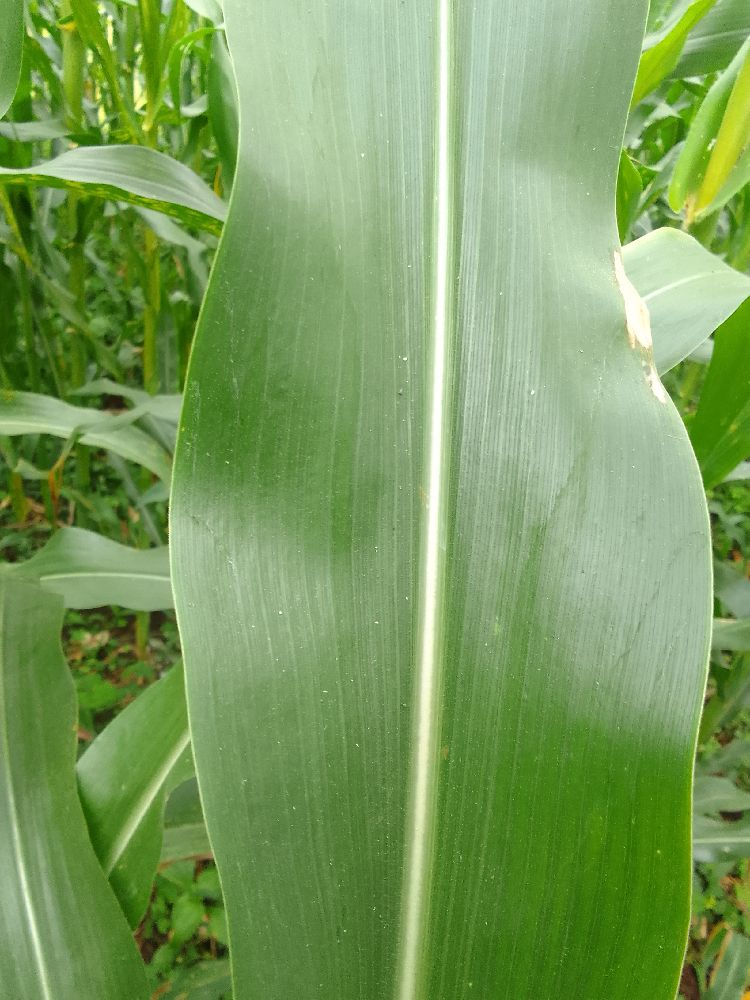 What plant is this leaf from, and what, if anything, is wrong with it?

maize, healthy
